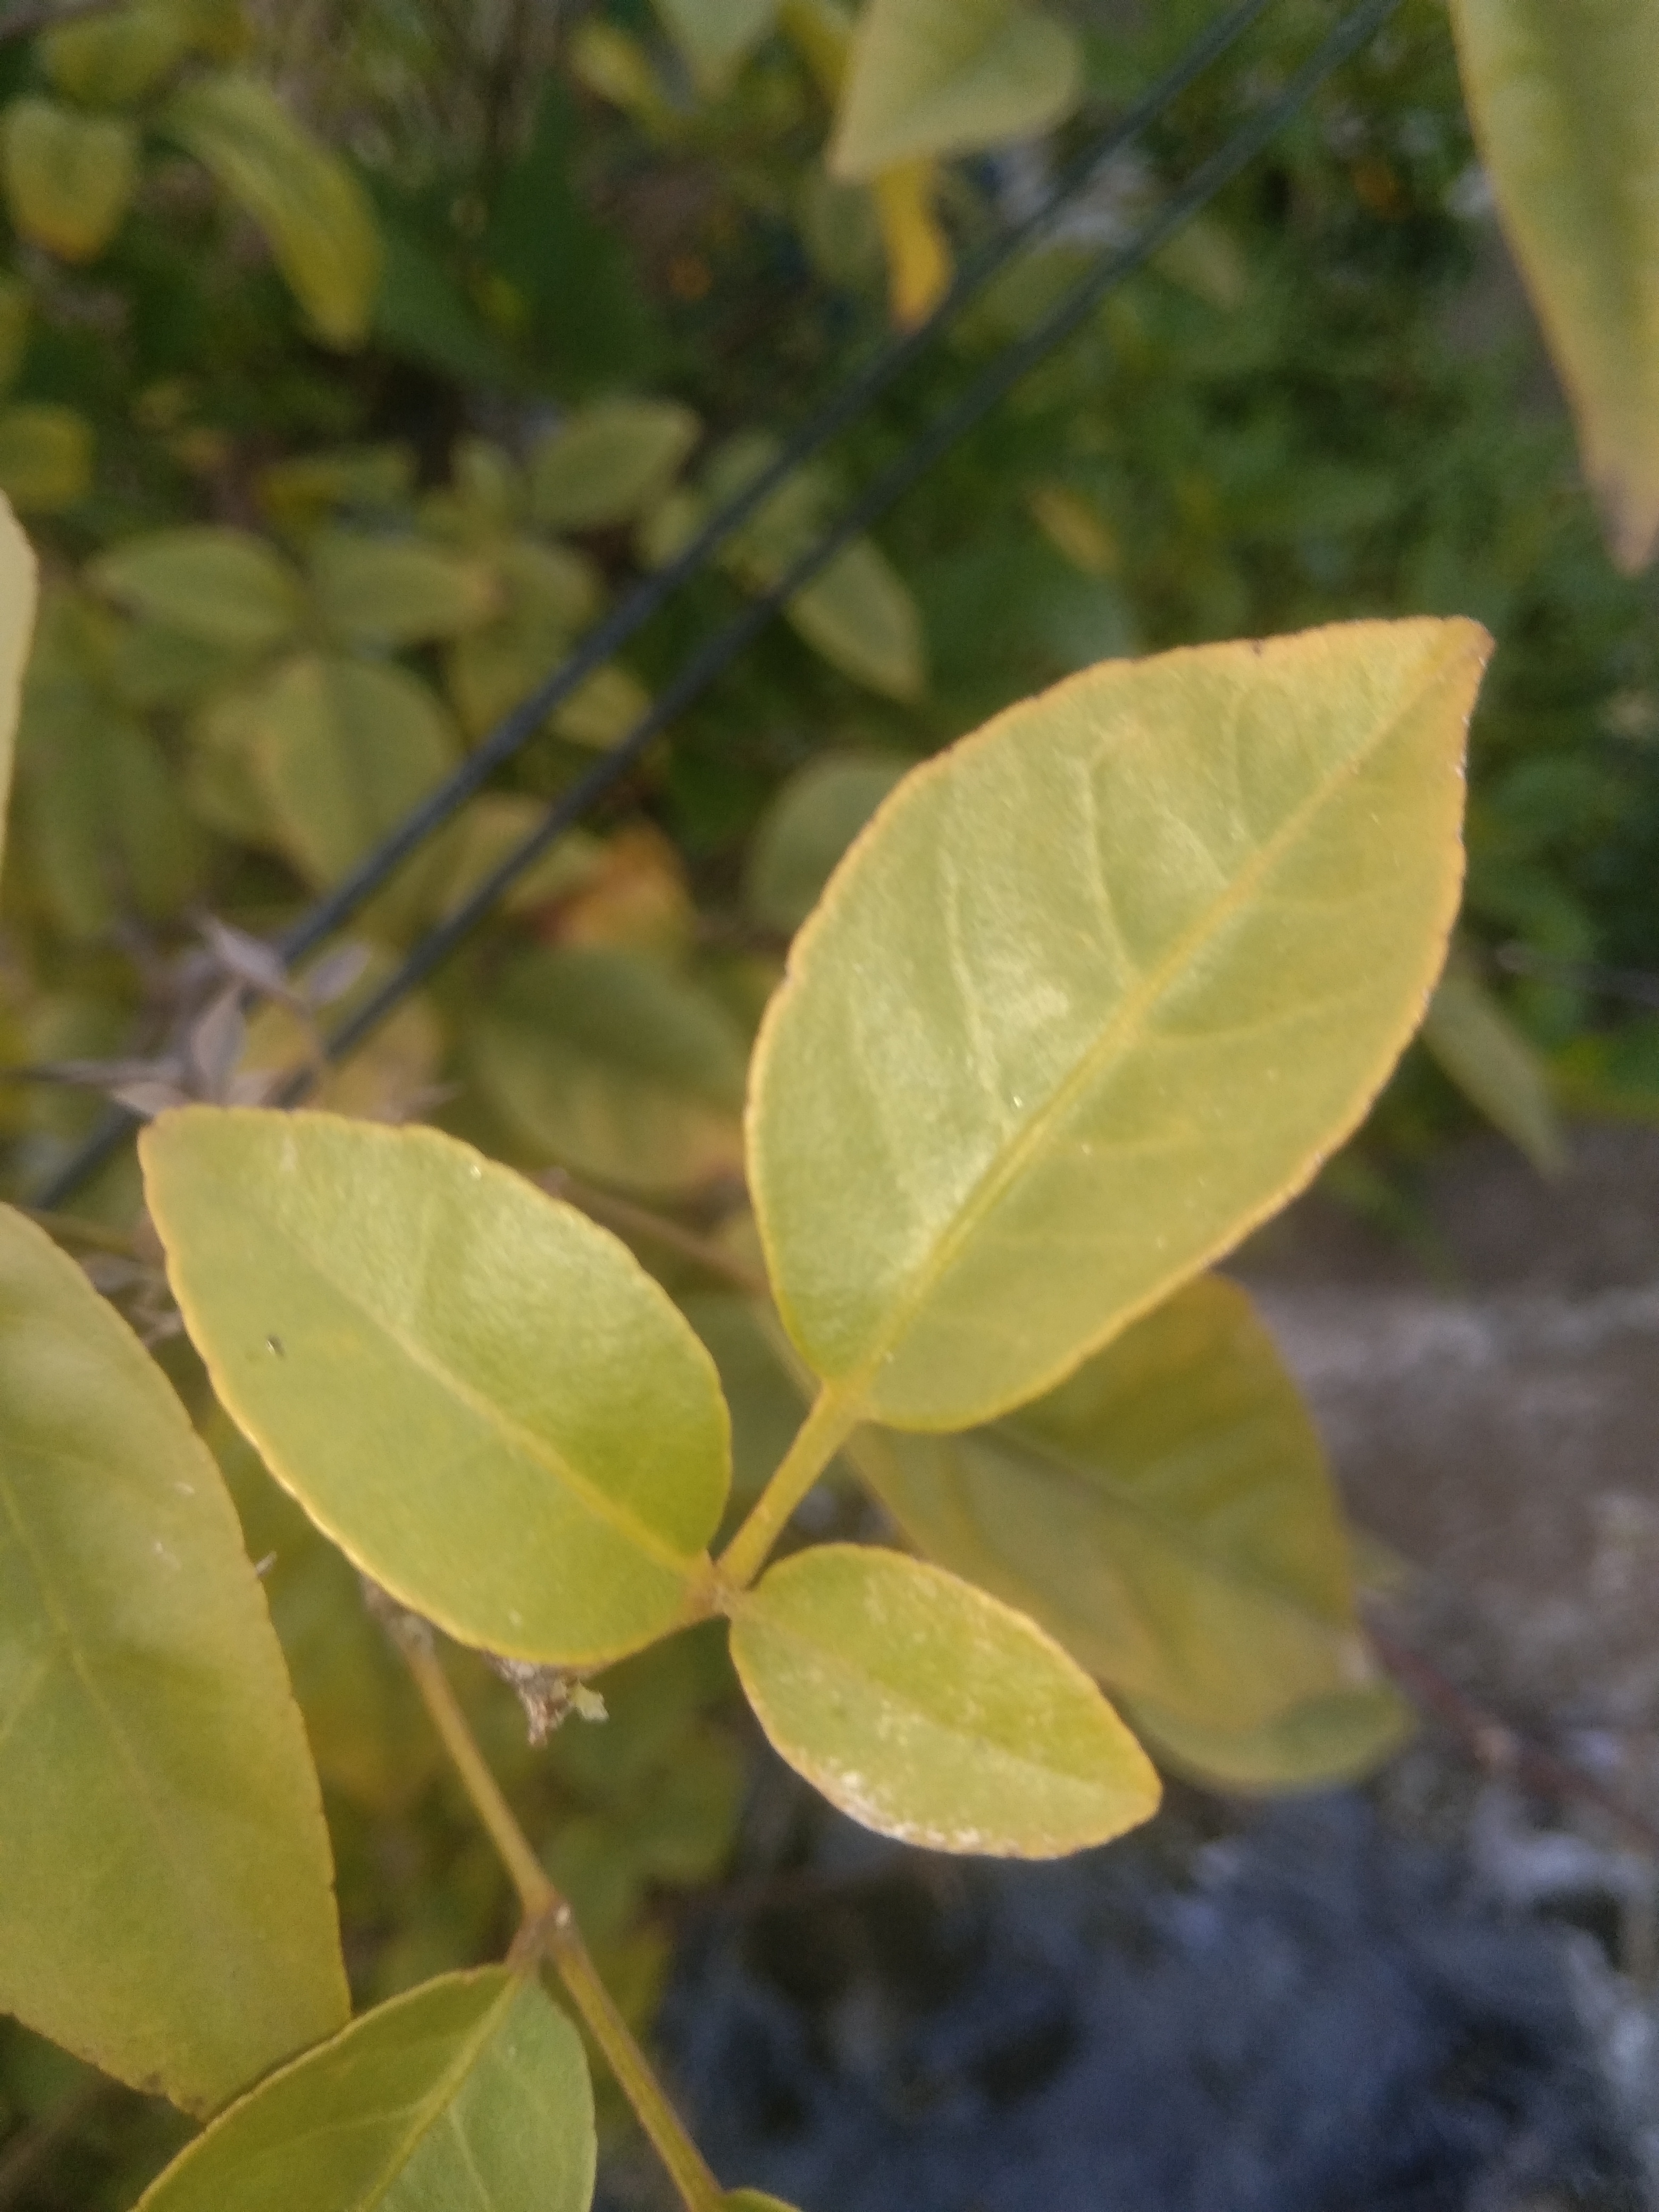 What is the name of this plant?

wood apple
